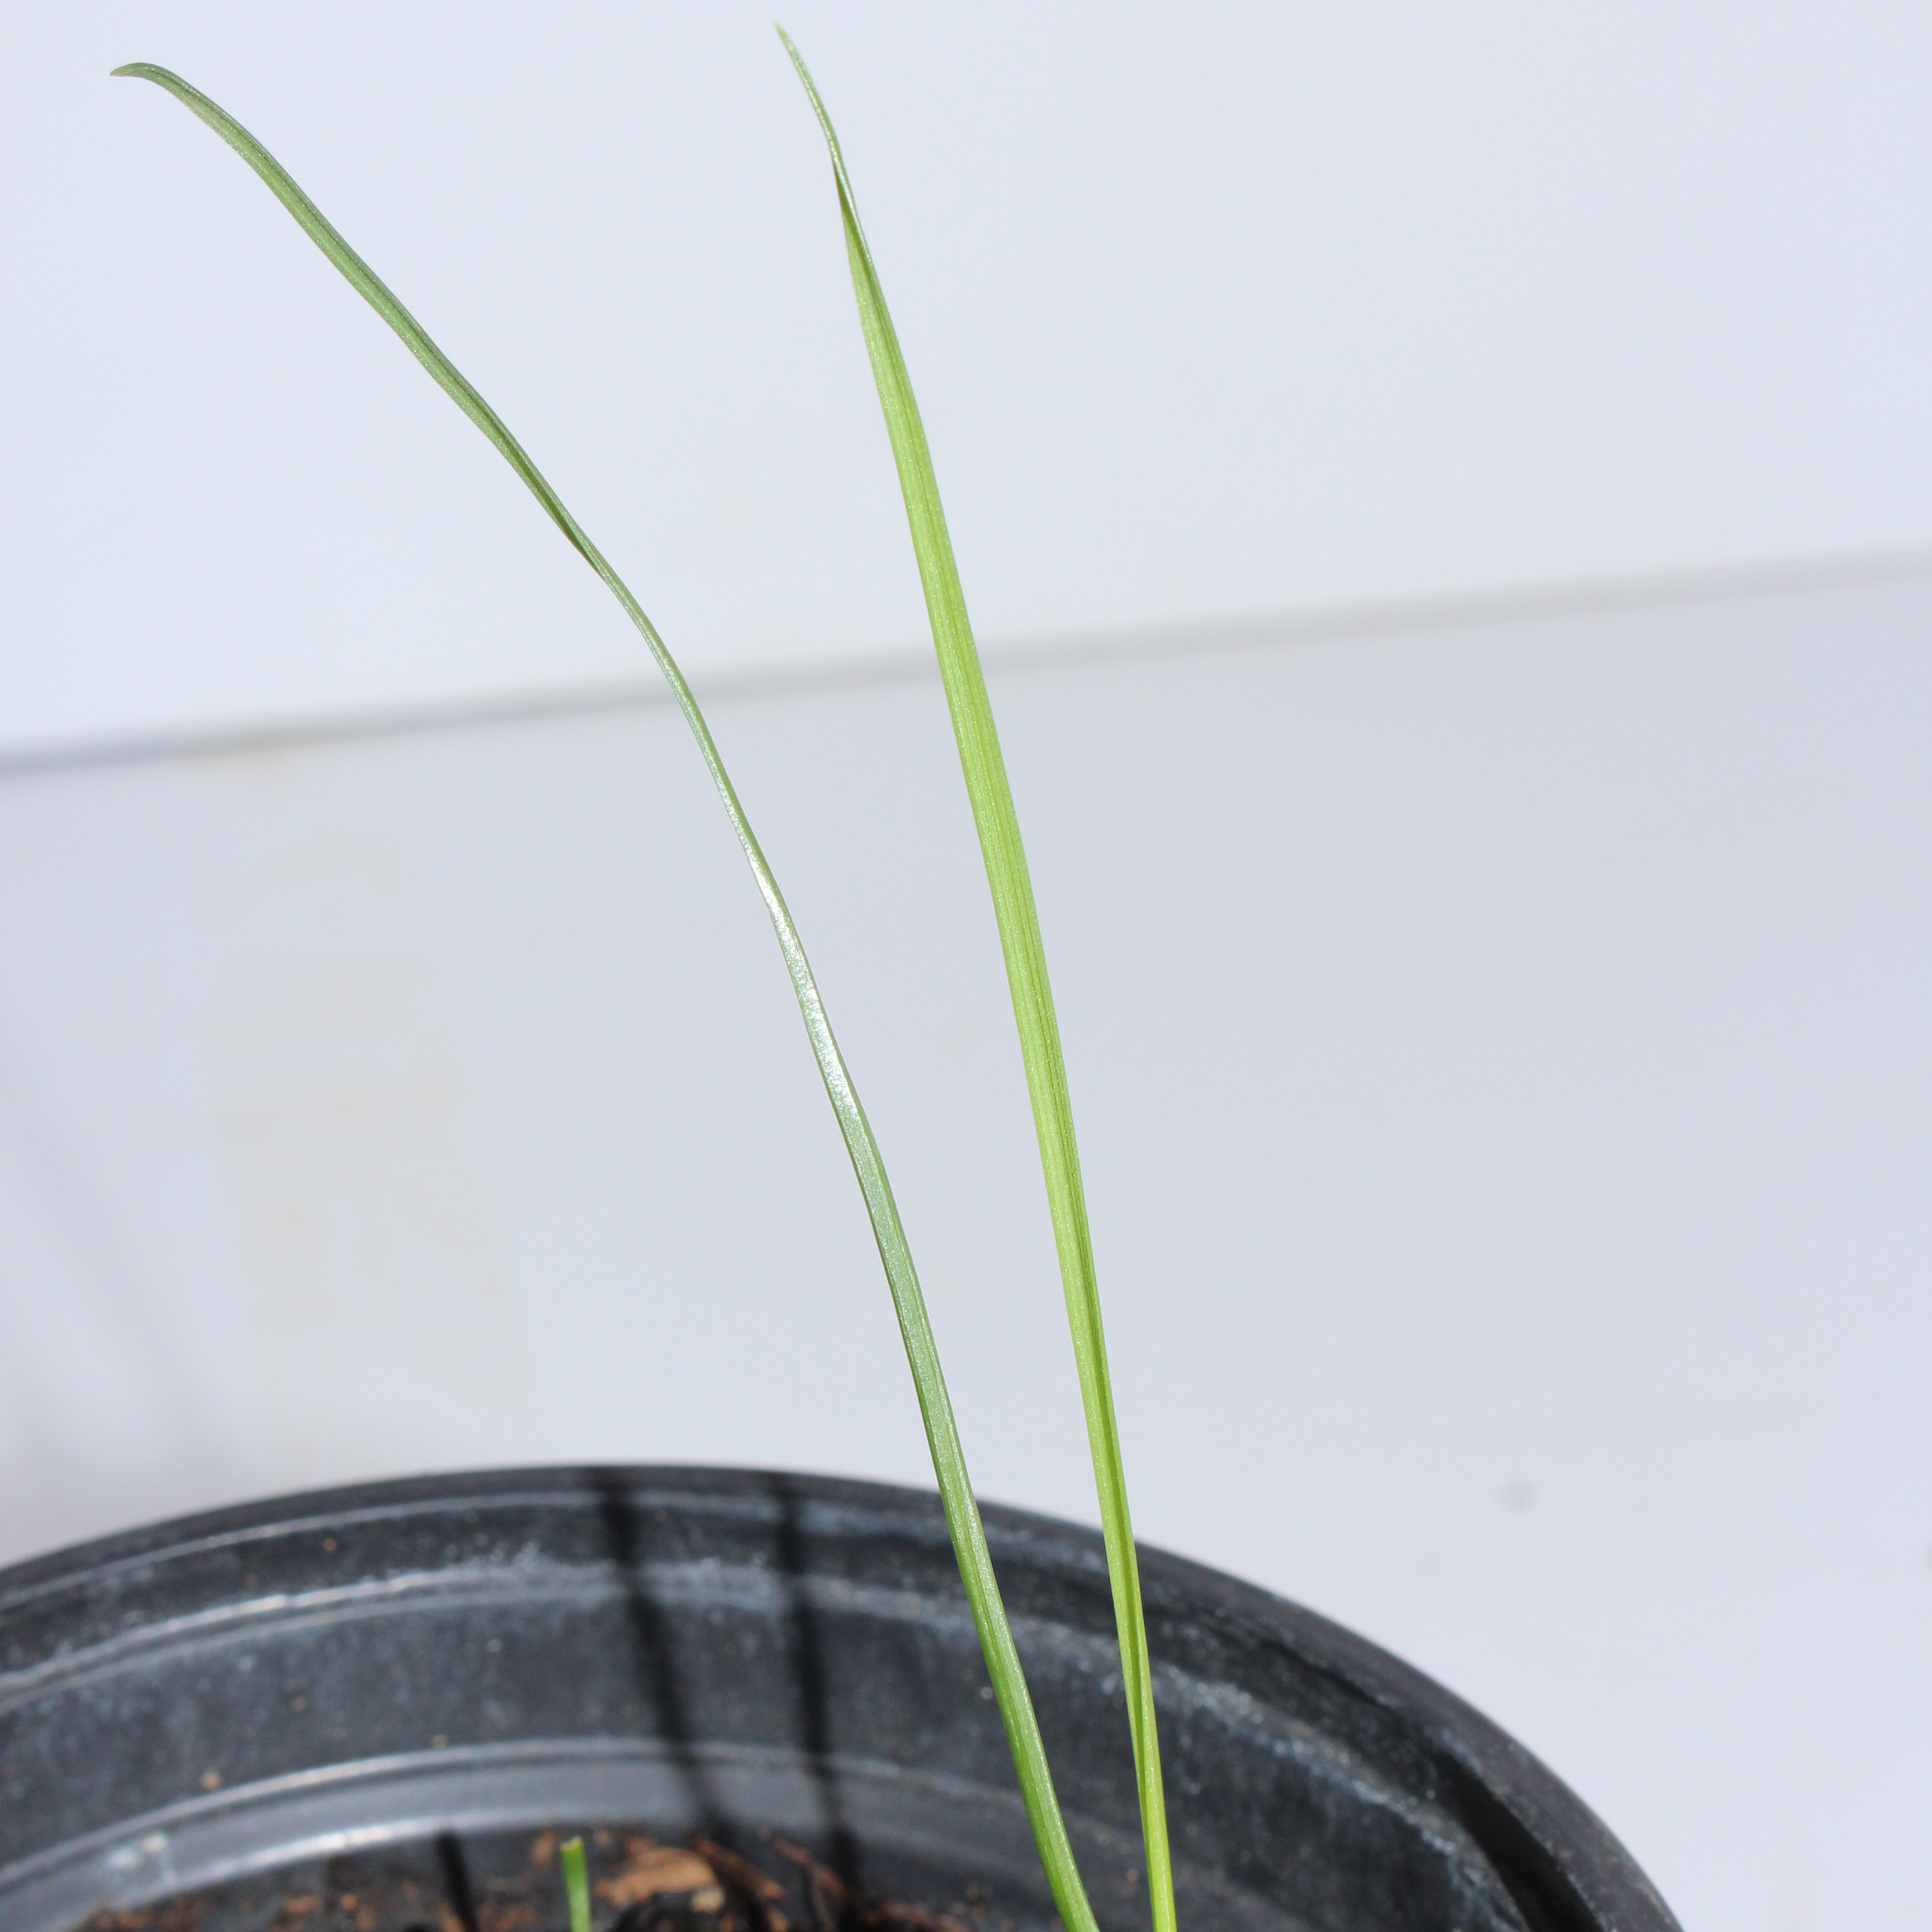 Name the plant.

Lolium multiflorum
